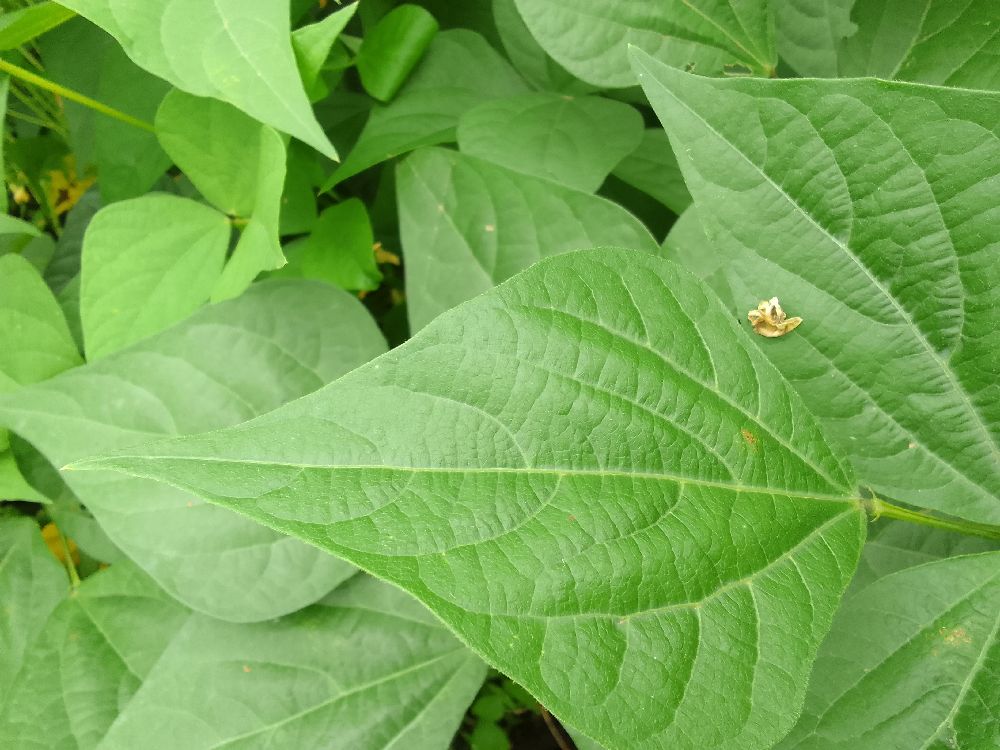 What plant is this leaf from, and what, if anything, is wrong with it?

common bean, healthy
